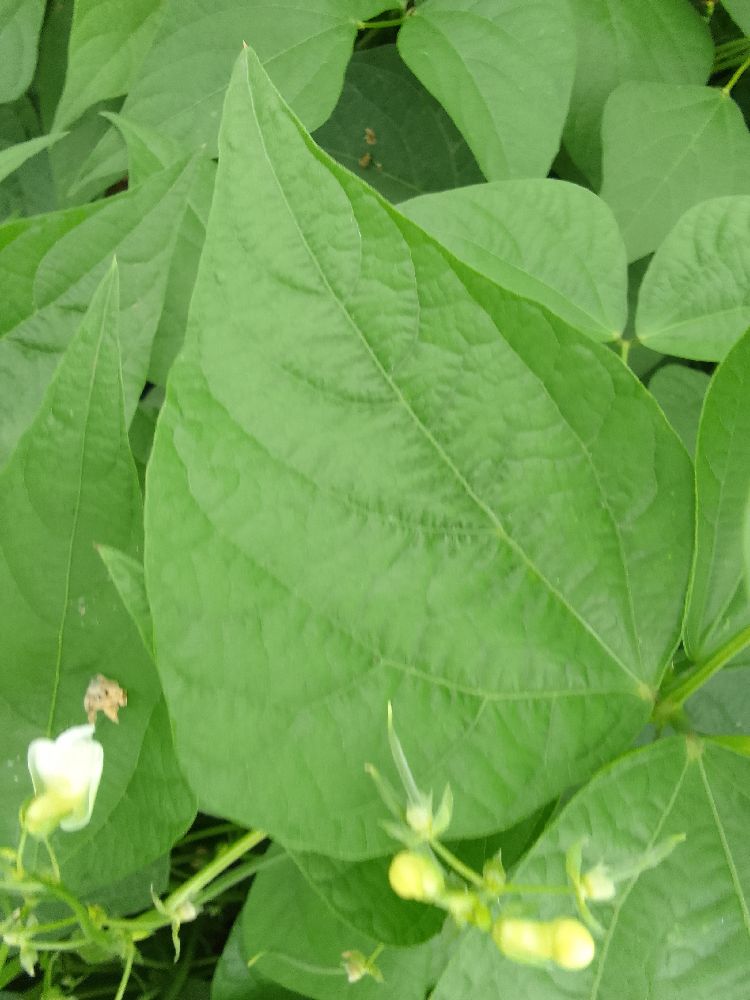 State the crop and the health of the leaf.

common bean, healthy
